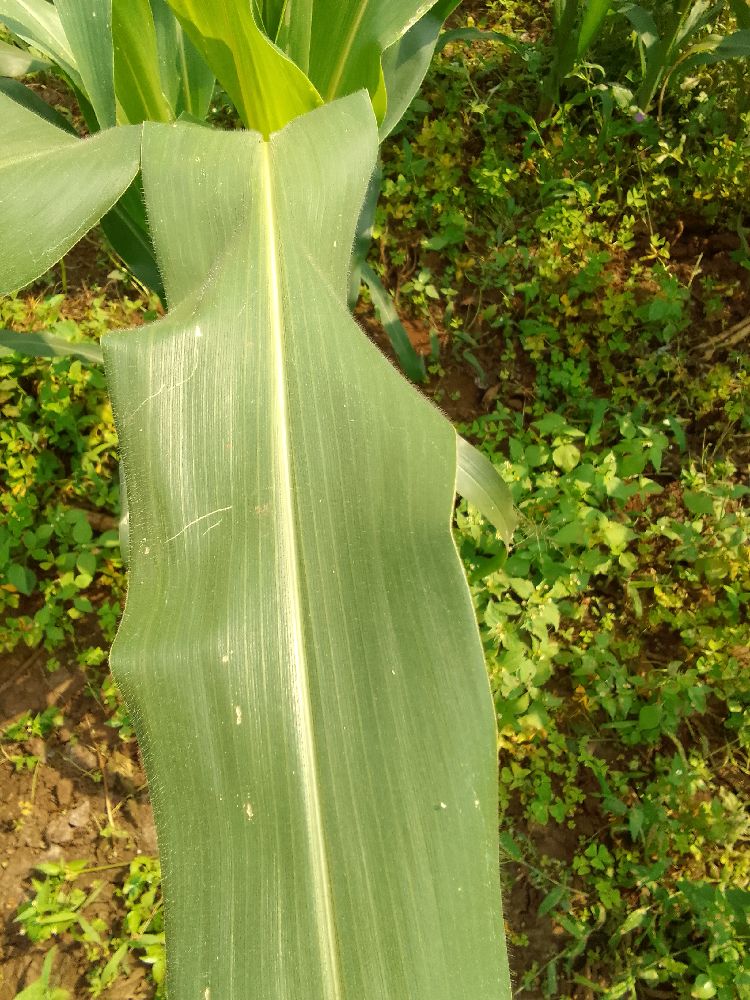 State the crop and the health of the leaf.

maize, healthy
